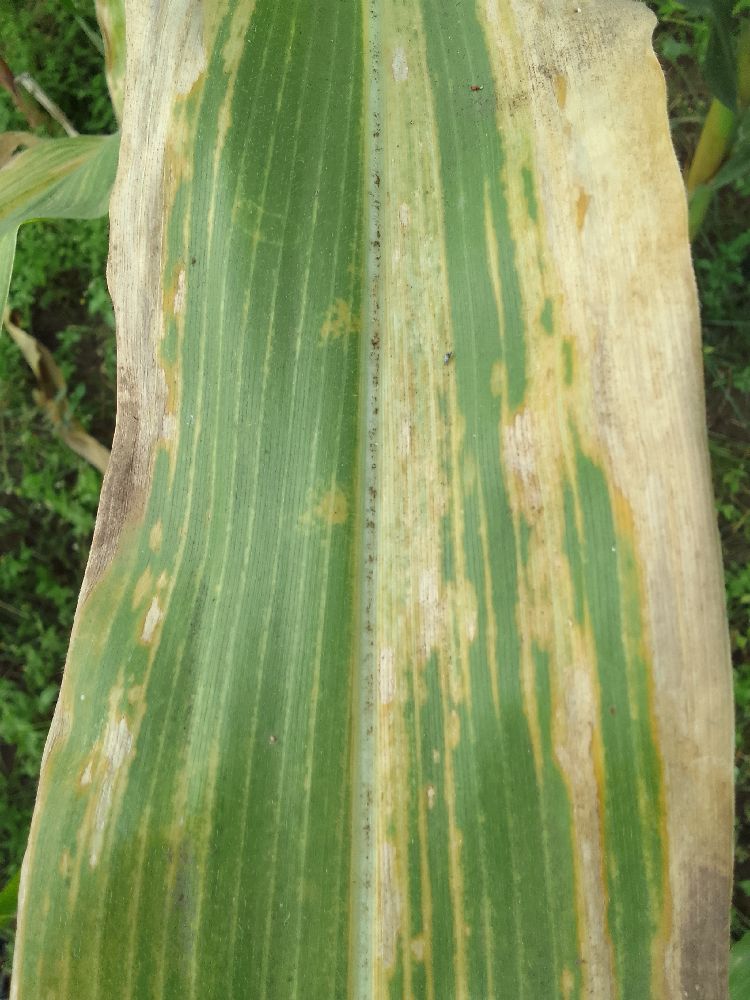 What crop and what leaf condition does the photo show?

maize, maize lethal necrosis
